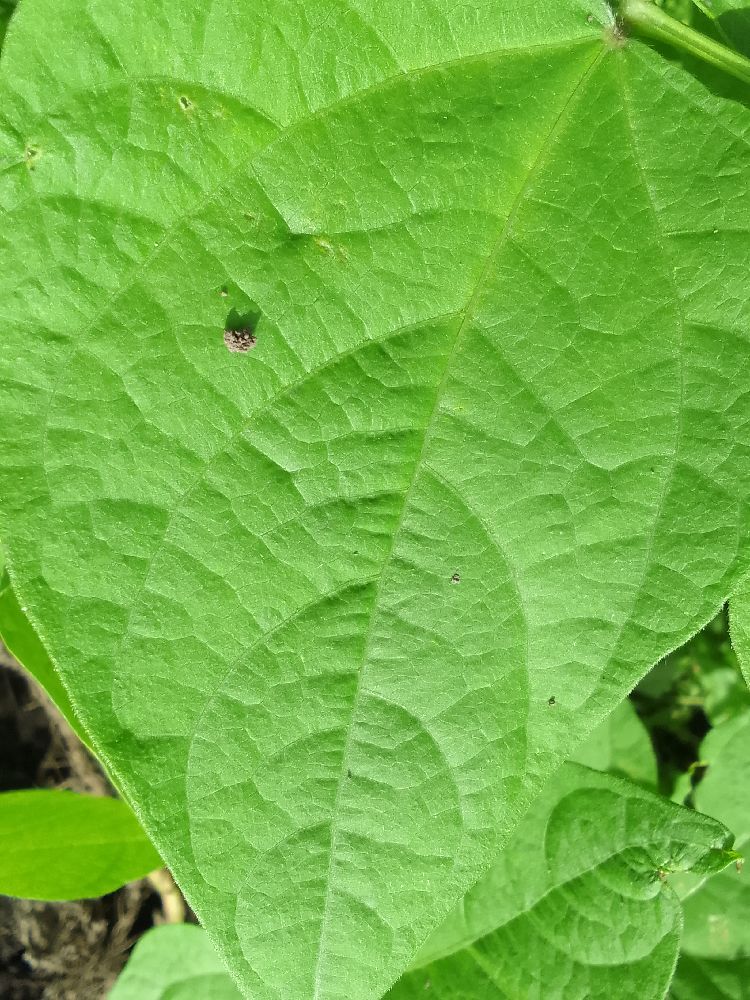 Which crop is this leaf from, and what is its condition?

common bean, healthy
